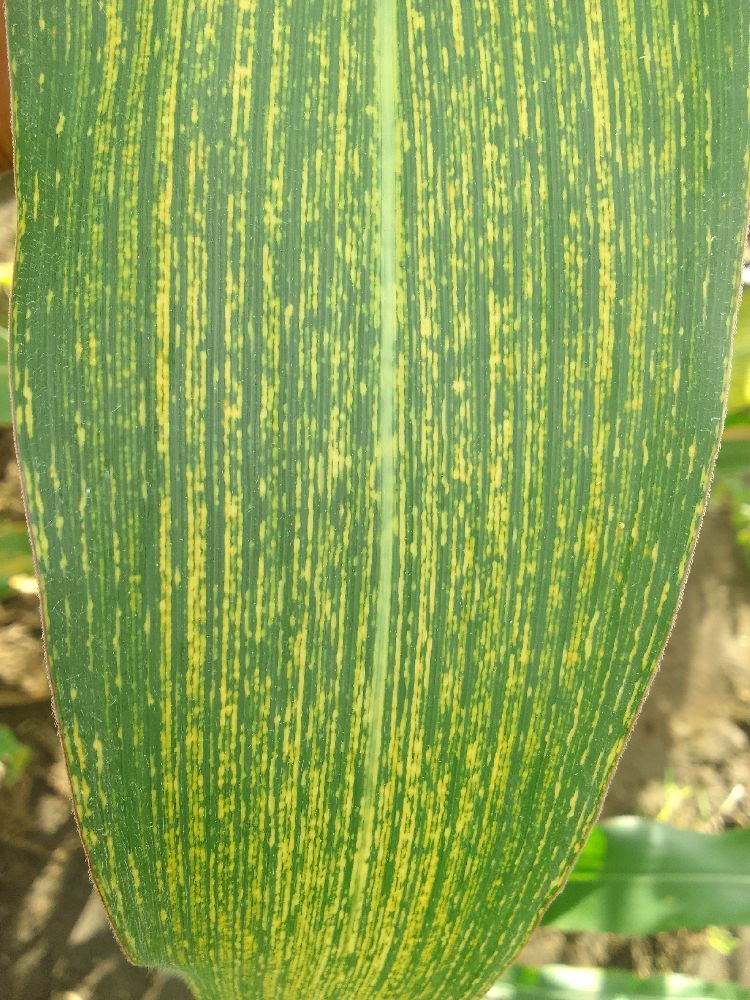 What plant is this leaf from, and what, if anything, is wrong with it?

maize, maize streak virus
